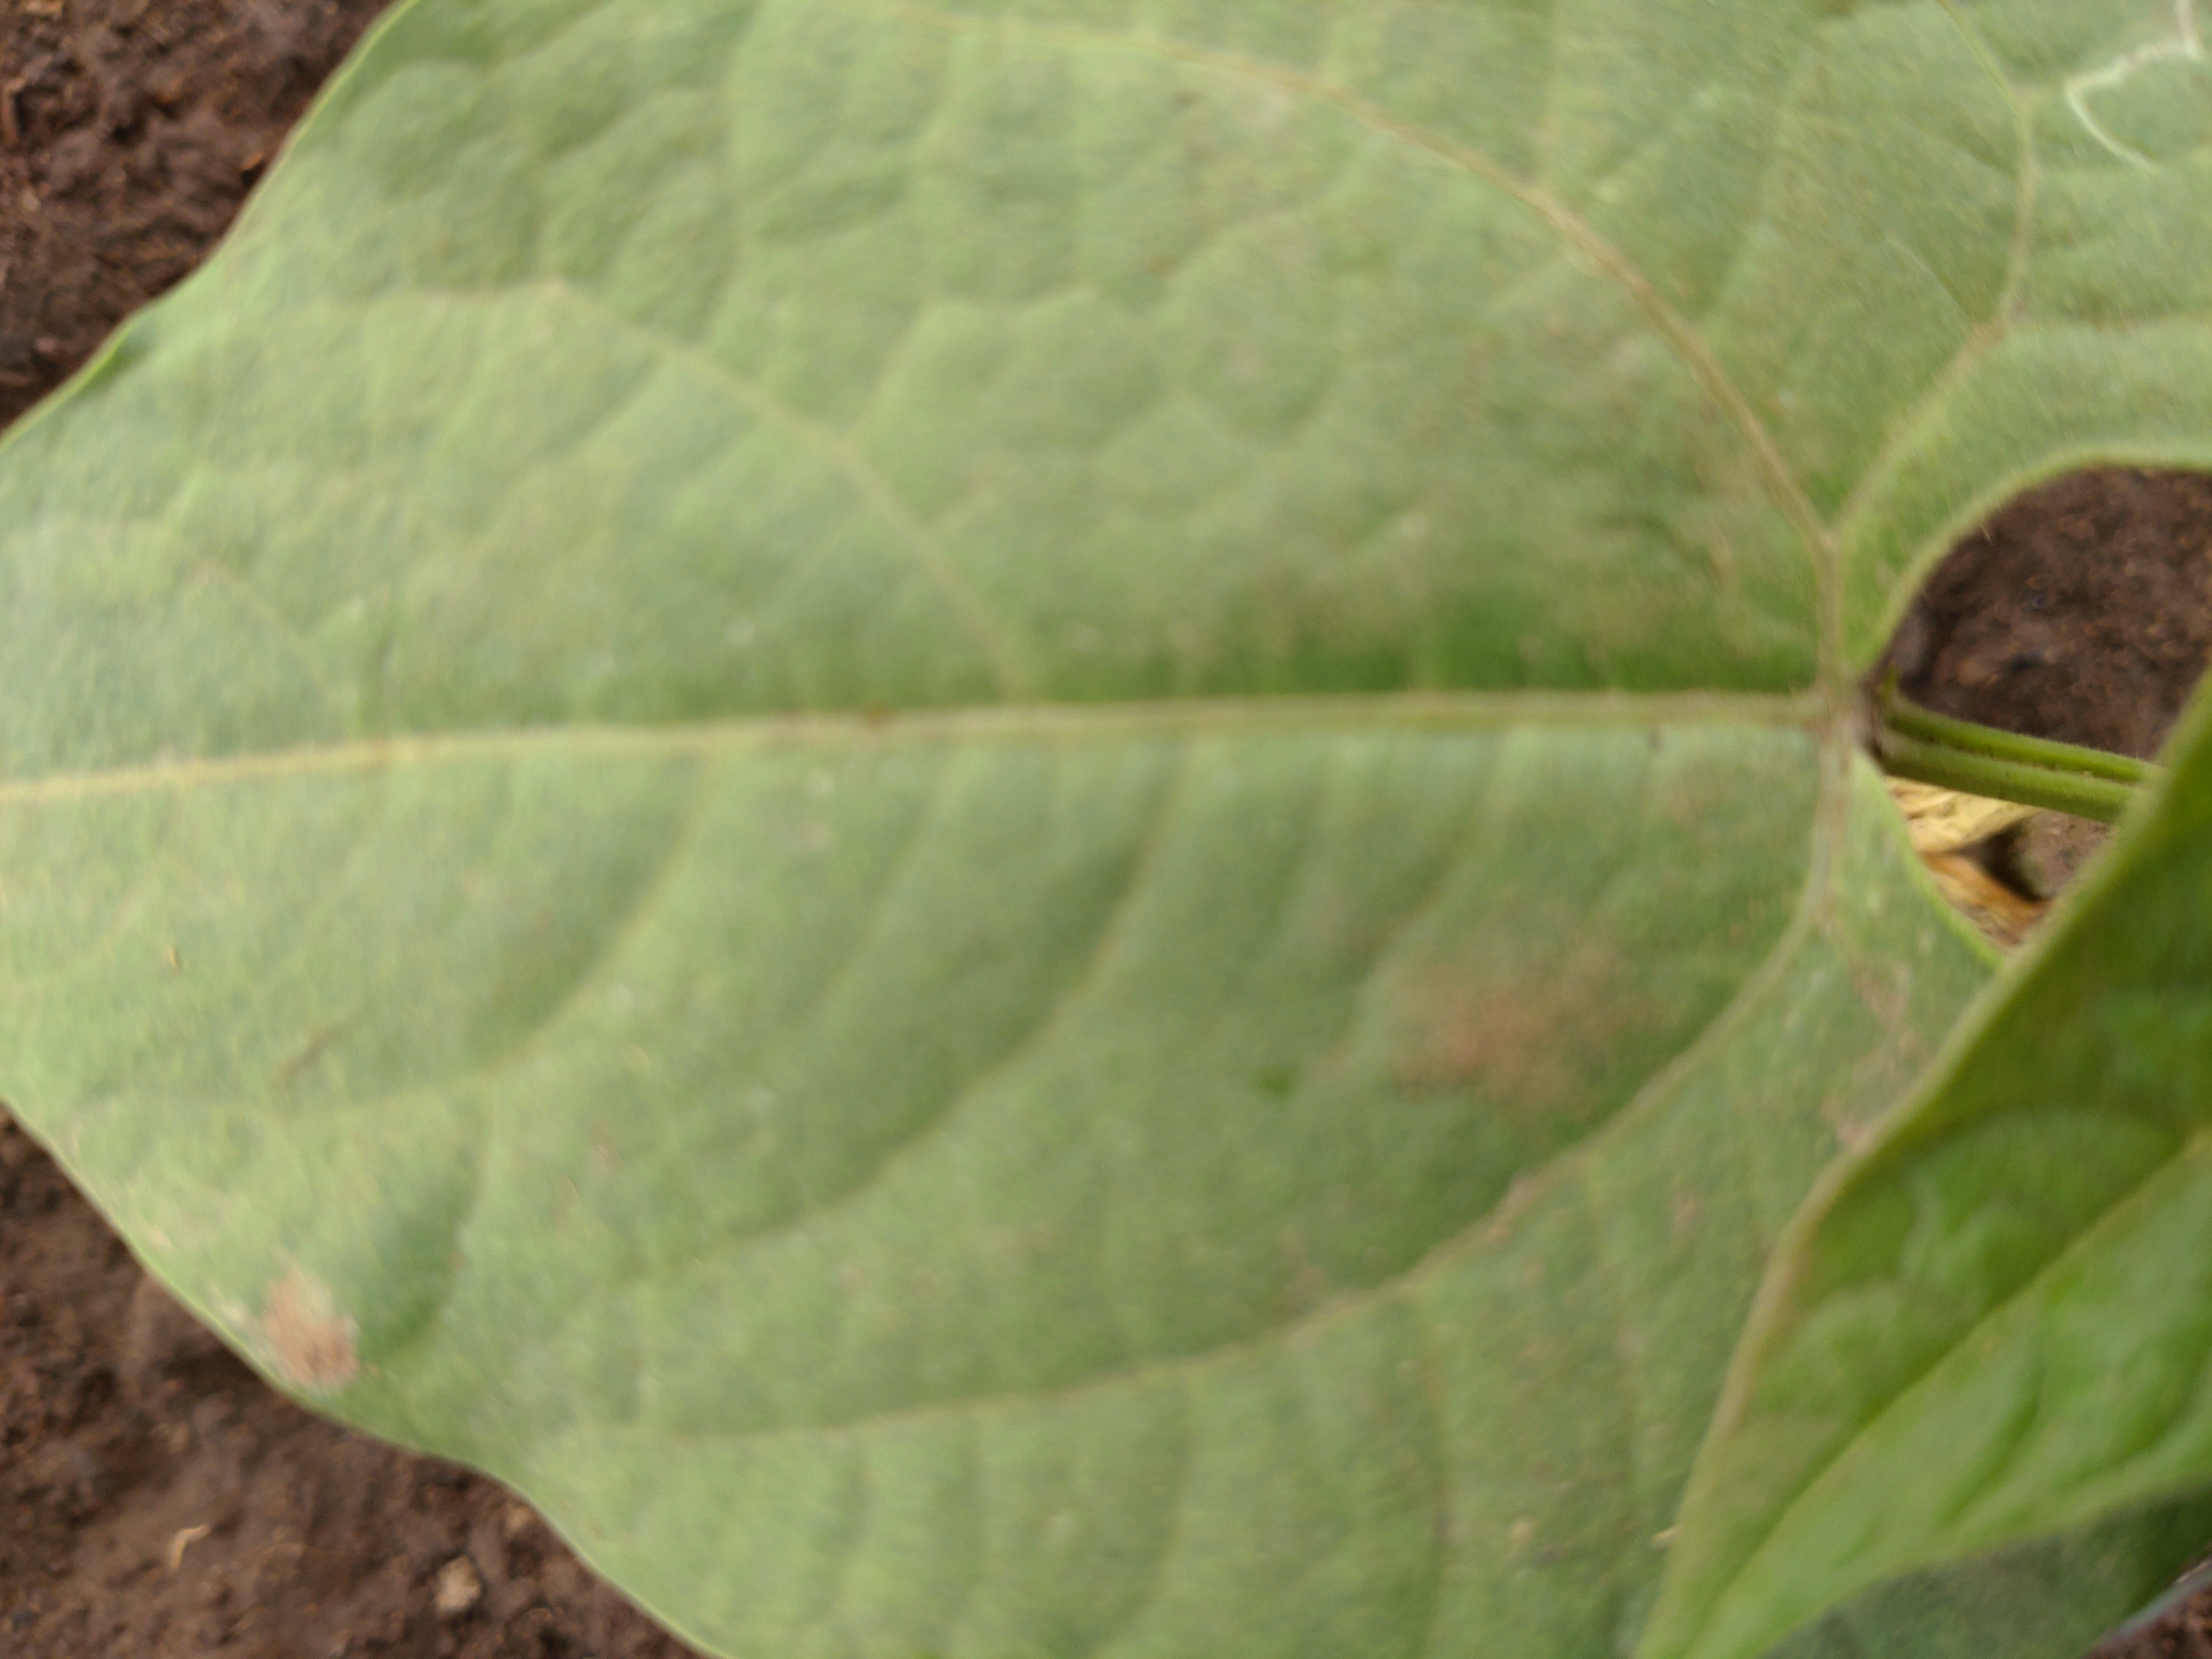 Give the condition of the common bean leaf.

healthy
